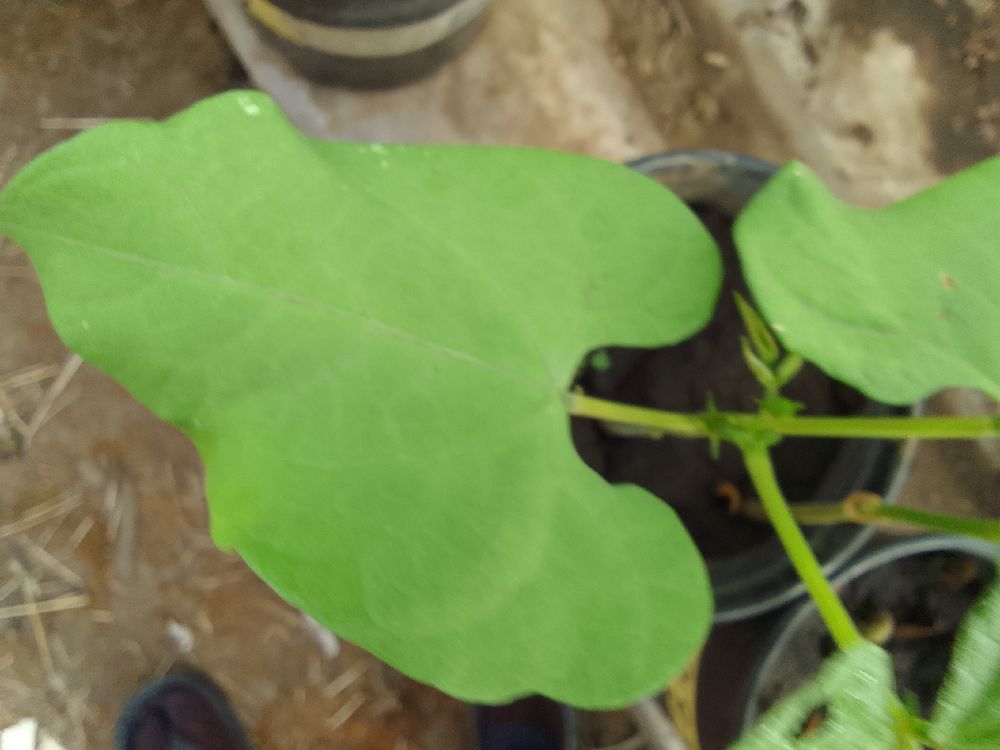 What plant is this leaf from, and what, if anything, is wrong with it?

common bean, healthy
